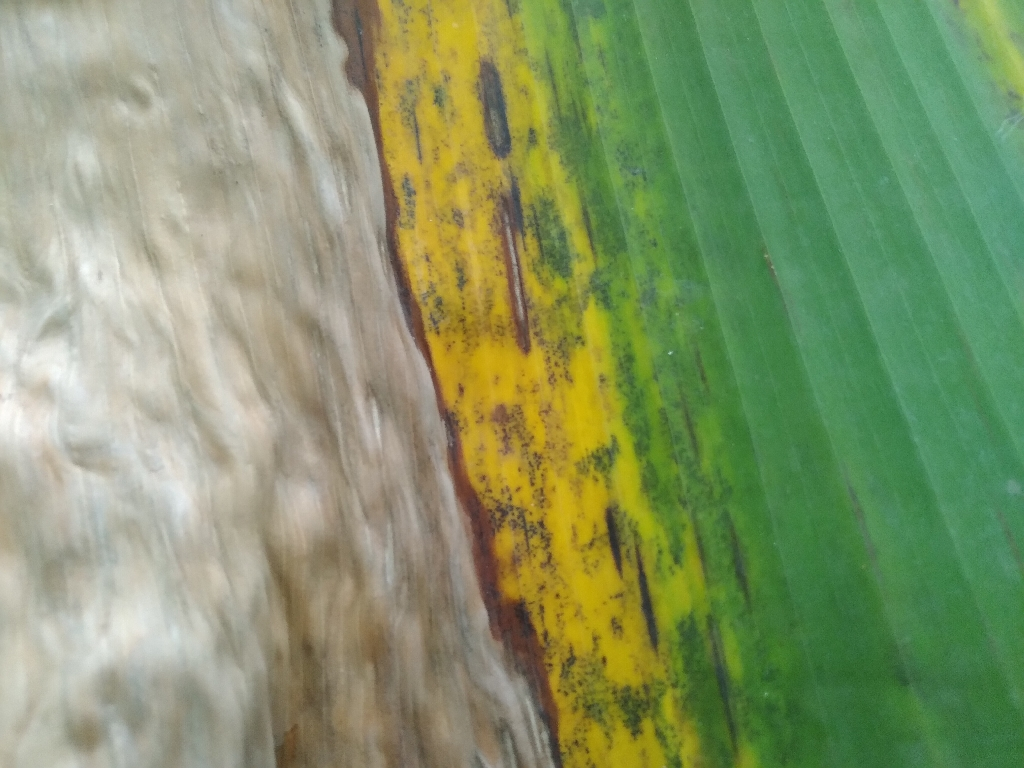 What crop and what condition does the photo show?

banana, black sigatoka
